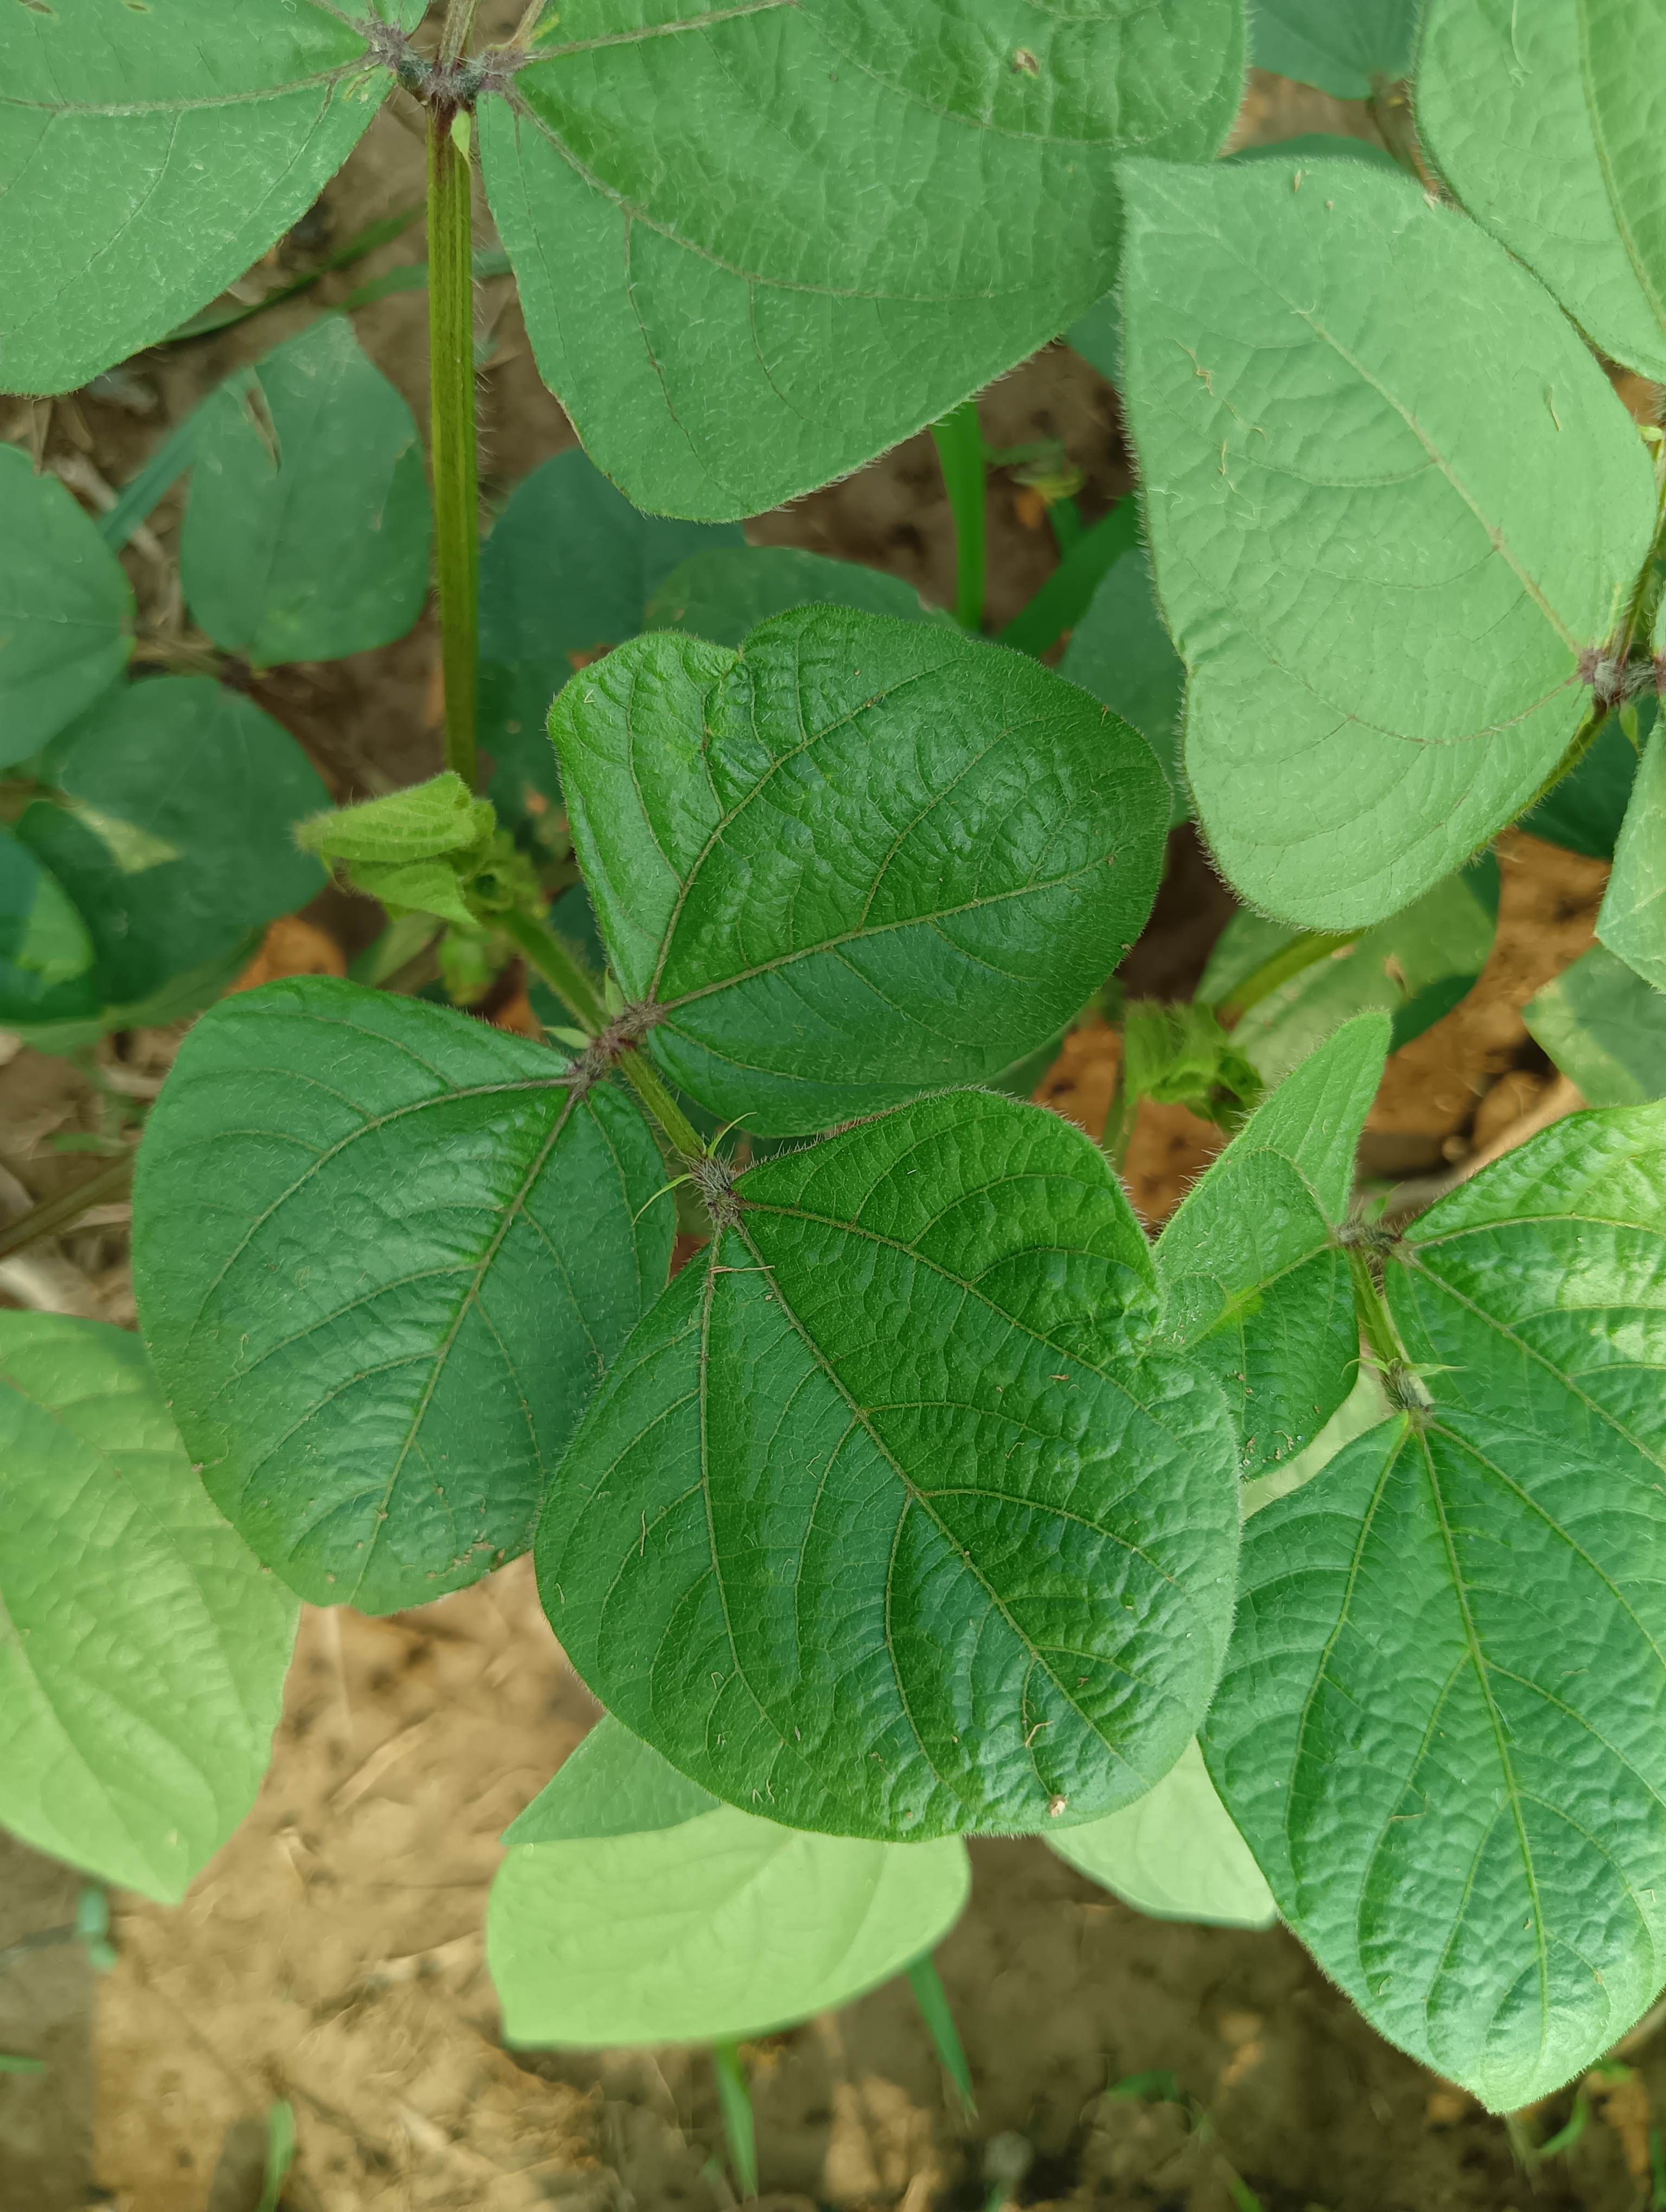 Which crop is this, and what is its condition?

mungbean, healthy
